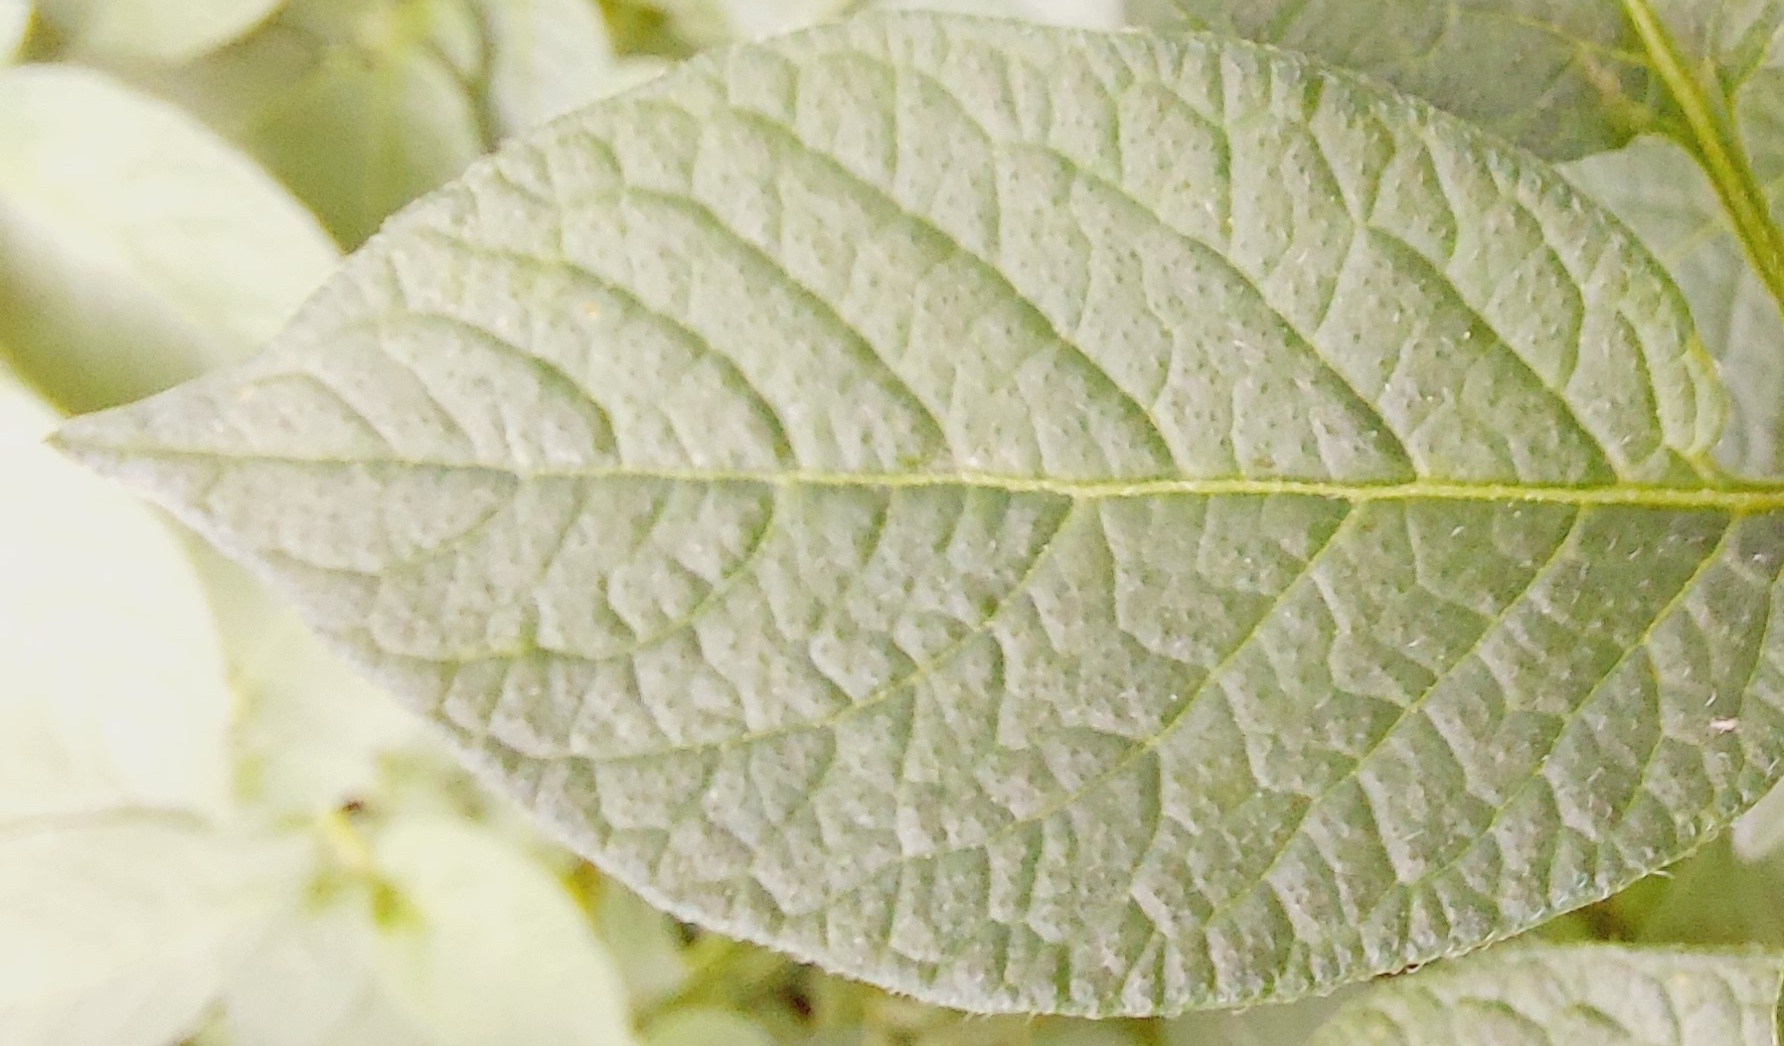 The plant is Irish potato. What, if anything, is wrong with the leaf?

healthy
